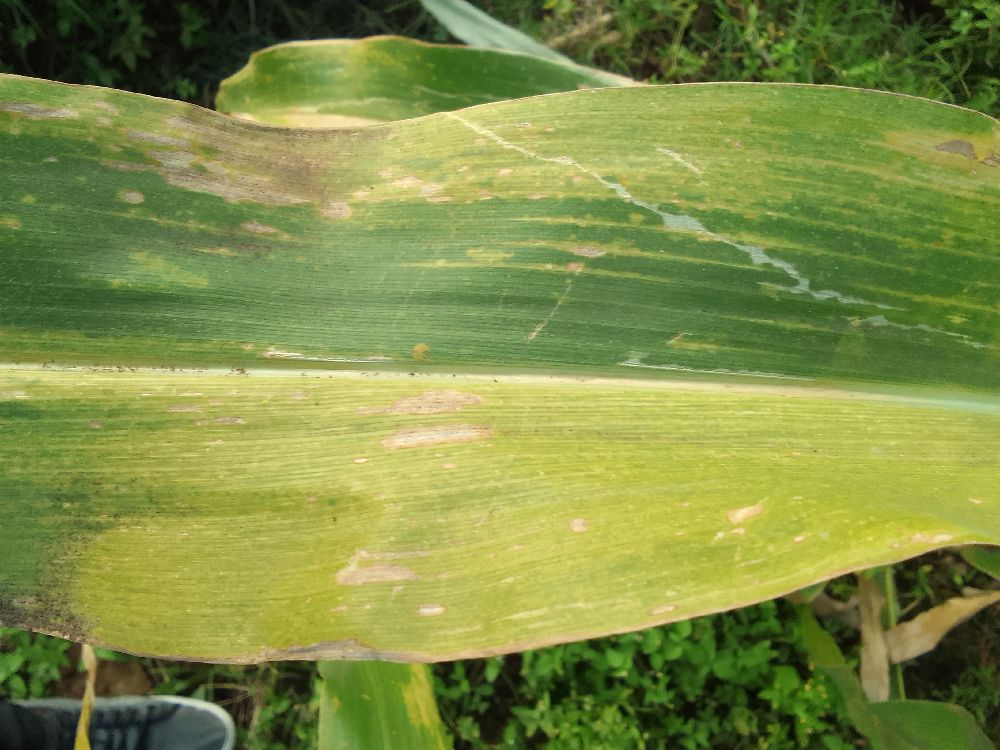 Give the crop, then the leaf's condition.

maize, maize lethal necrosis
